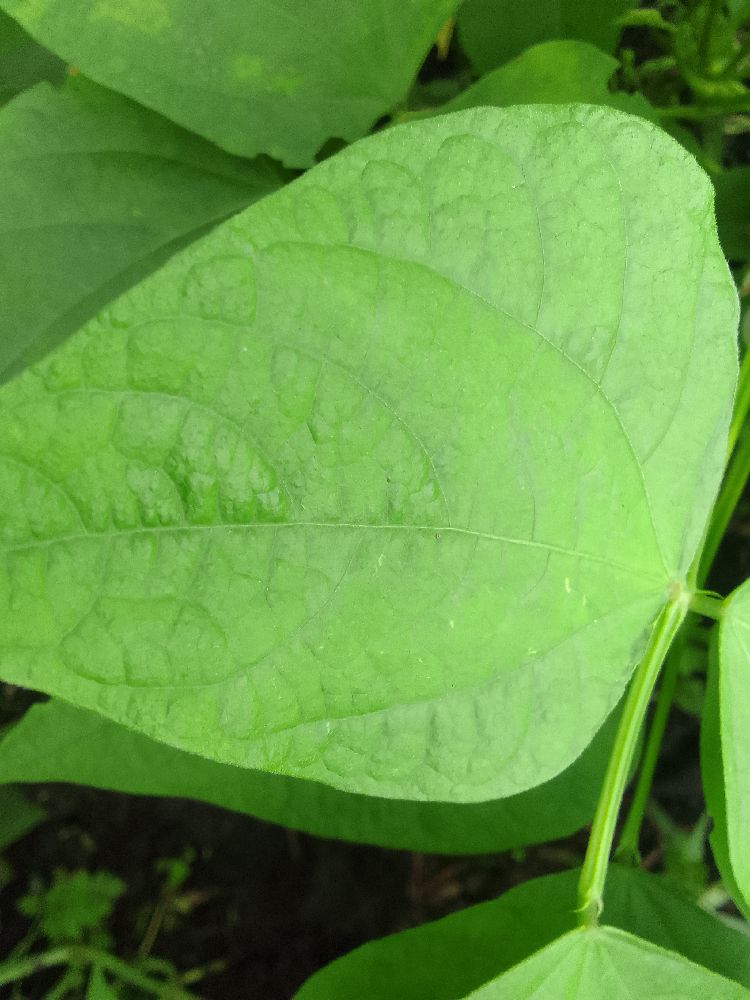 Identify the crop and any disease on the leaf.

common bean, healthy
